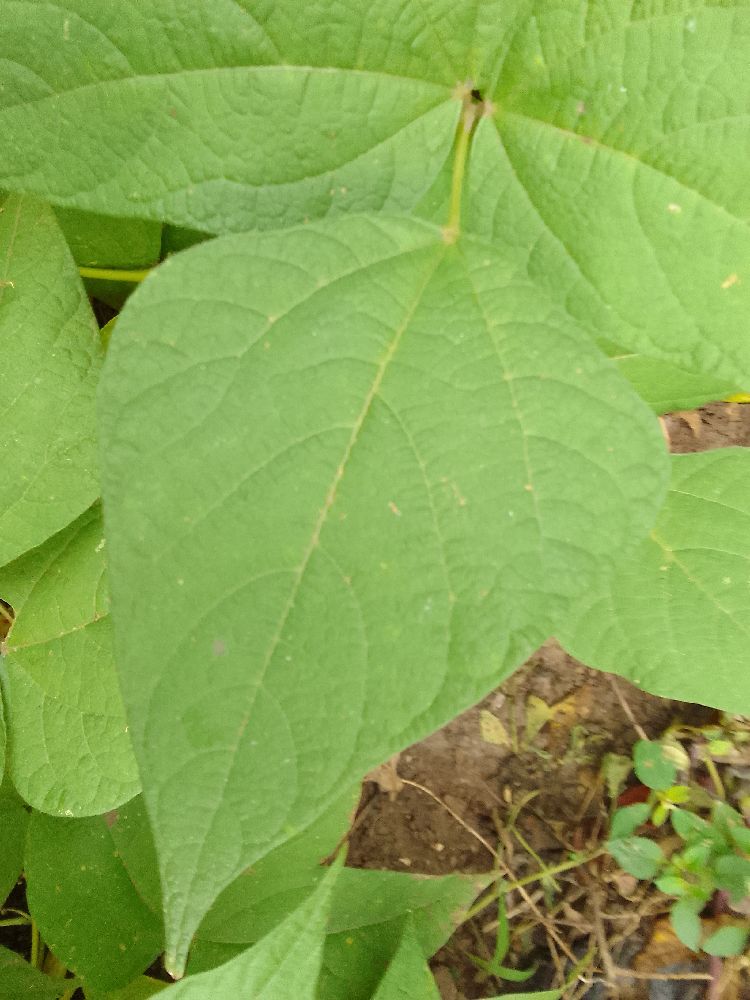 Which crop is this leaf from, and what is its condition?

common bean, healthy
